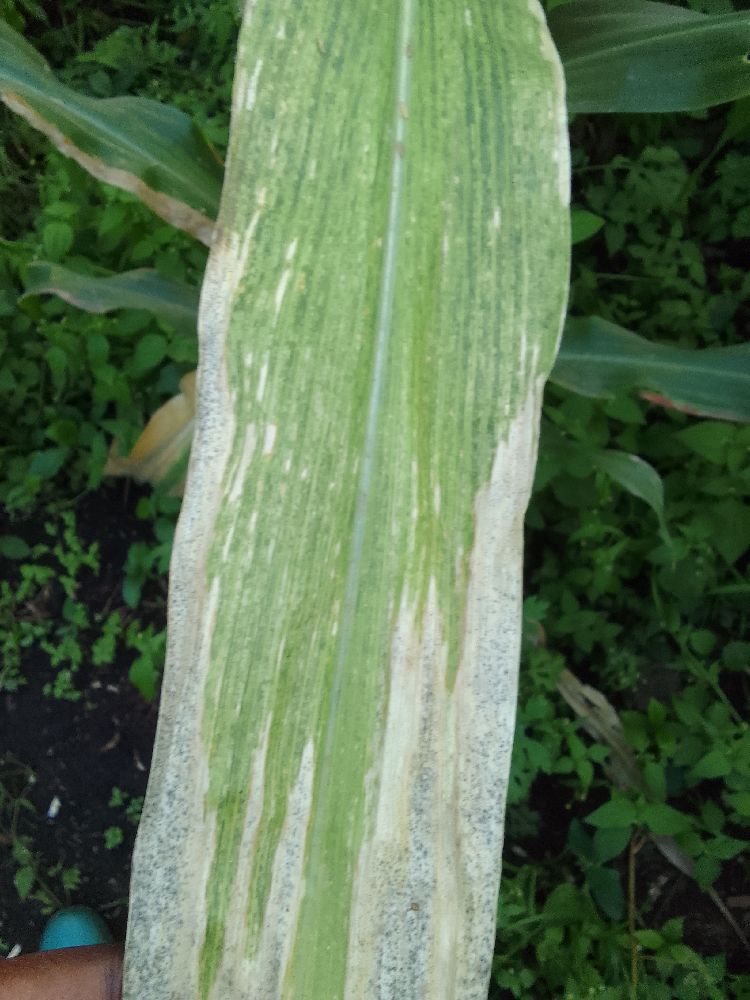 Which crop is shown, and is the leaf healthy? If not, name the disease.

maize, maize lethal necrosis
